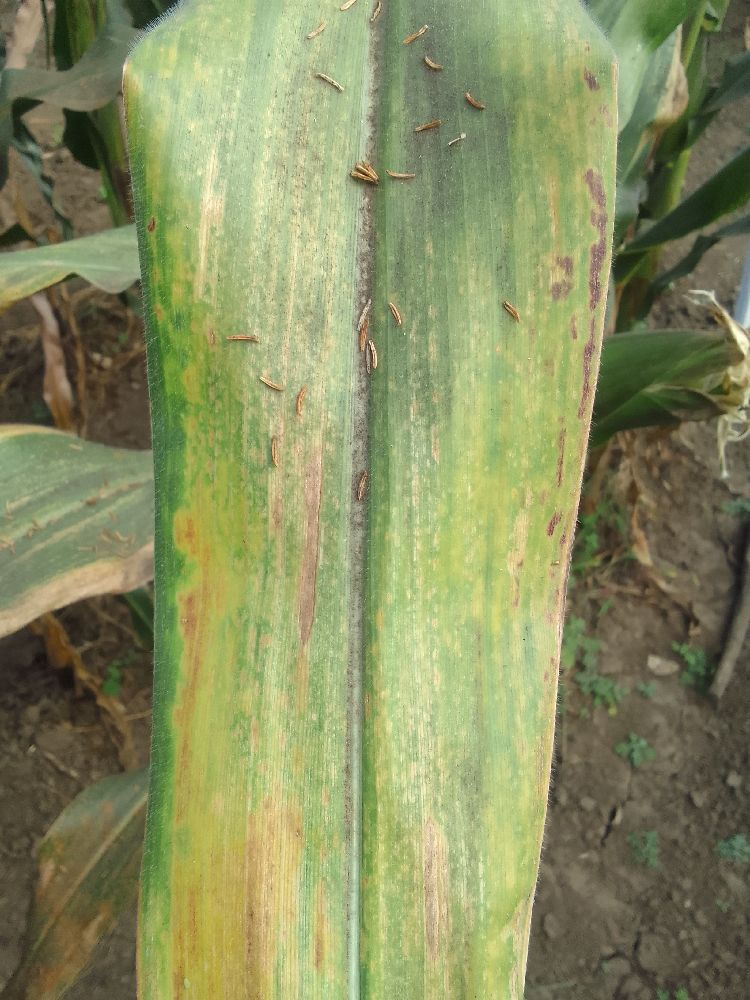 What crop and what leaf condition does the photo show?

maize, maize streak virus
